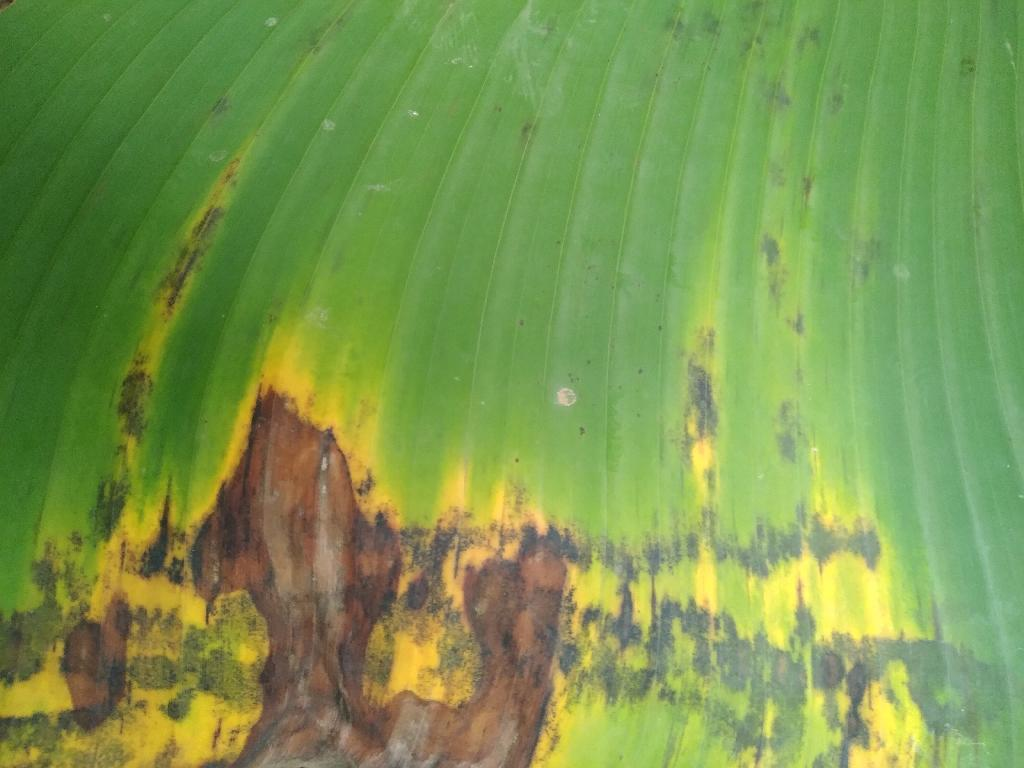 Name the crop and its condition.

banana, black sigatoka
